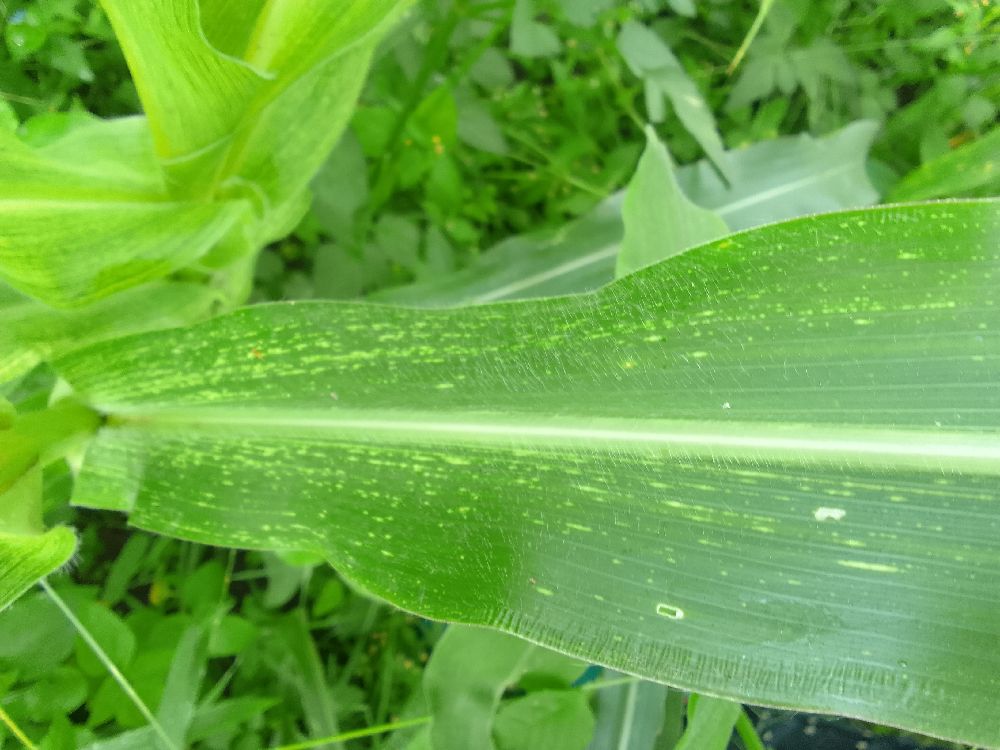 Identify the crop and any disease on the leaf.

maize, maize streak virus
